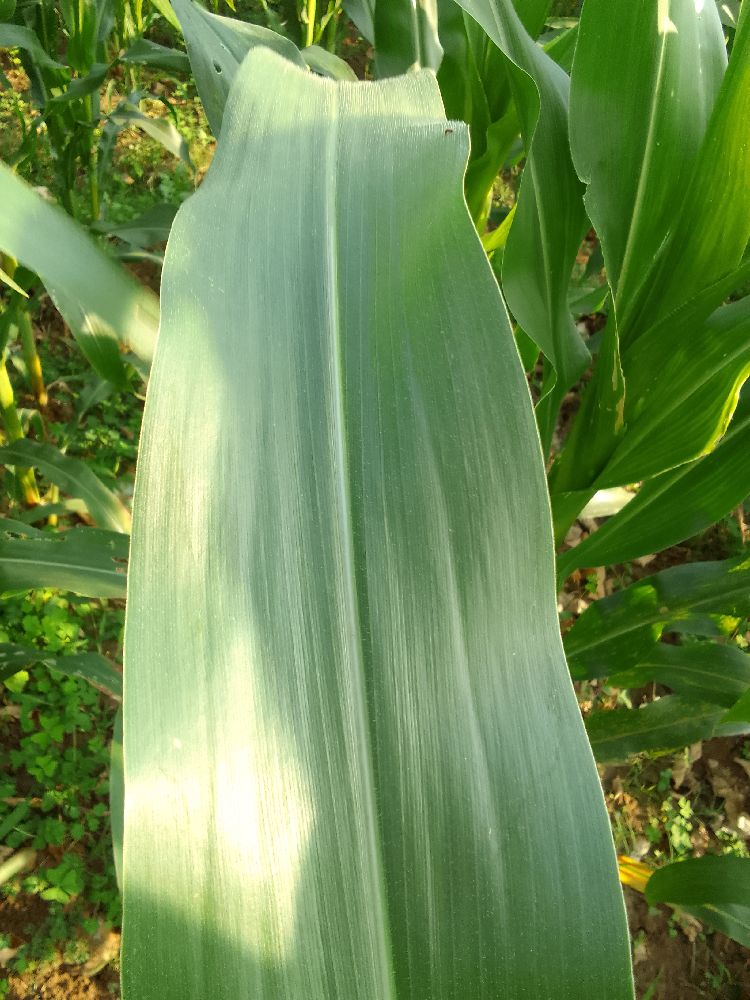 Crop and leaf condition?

maize, healthy
